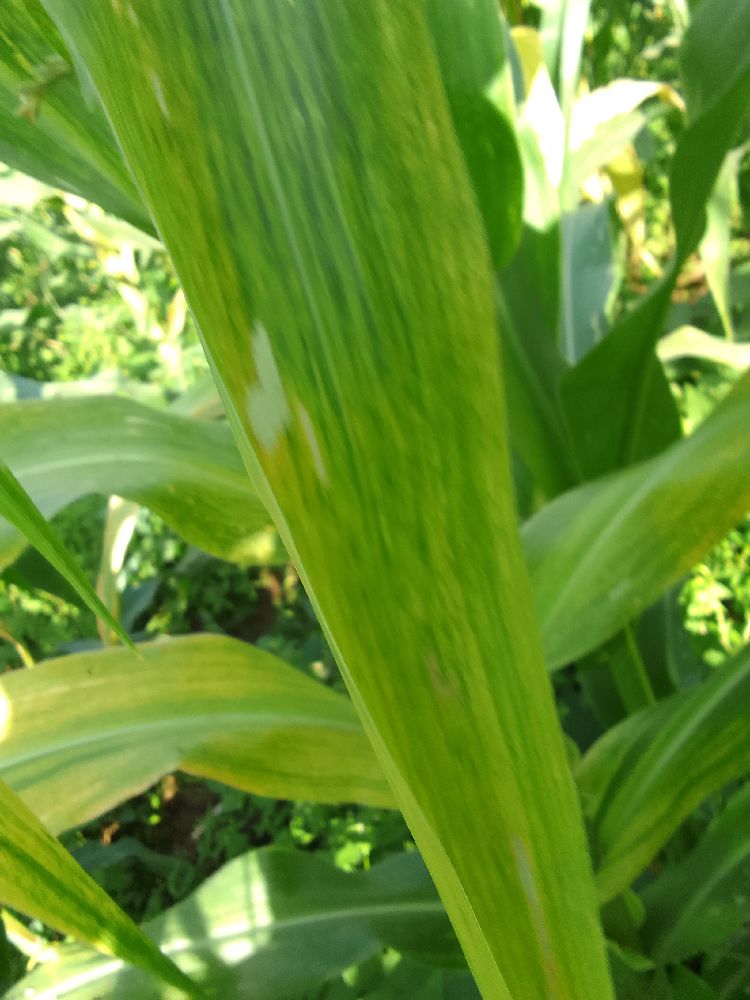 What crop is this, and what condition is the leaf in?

maize, maize lethal necrosis
